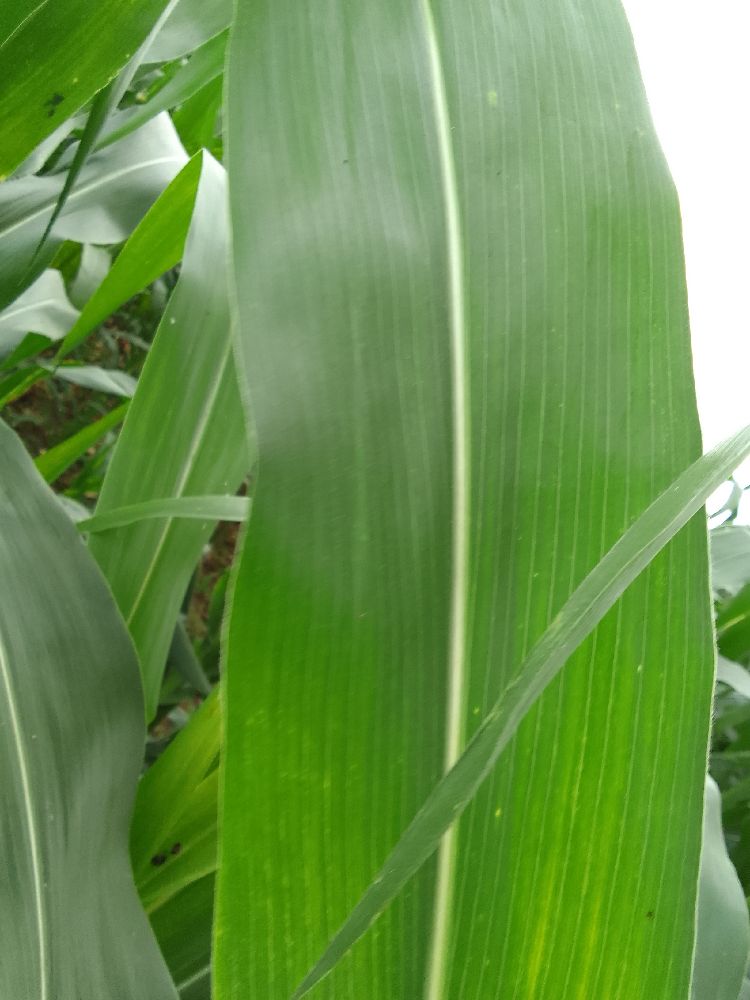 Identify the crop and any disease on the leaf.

maize, healthy
